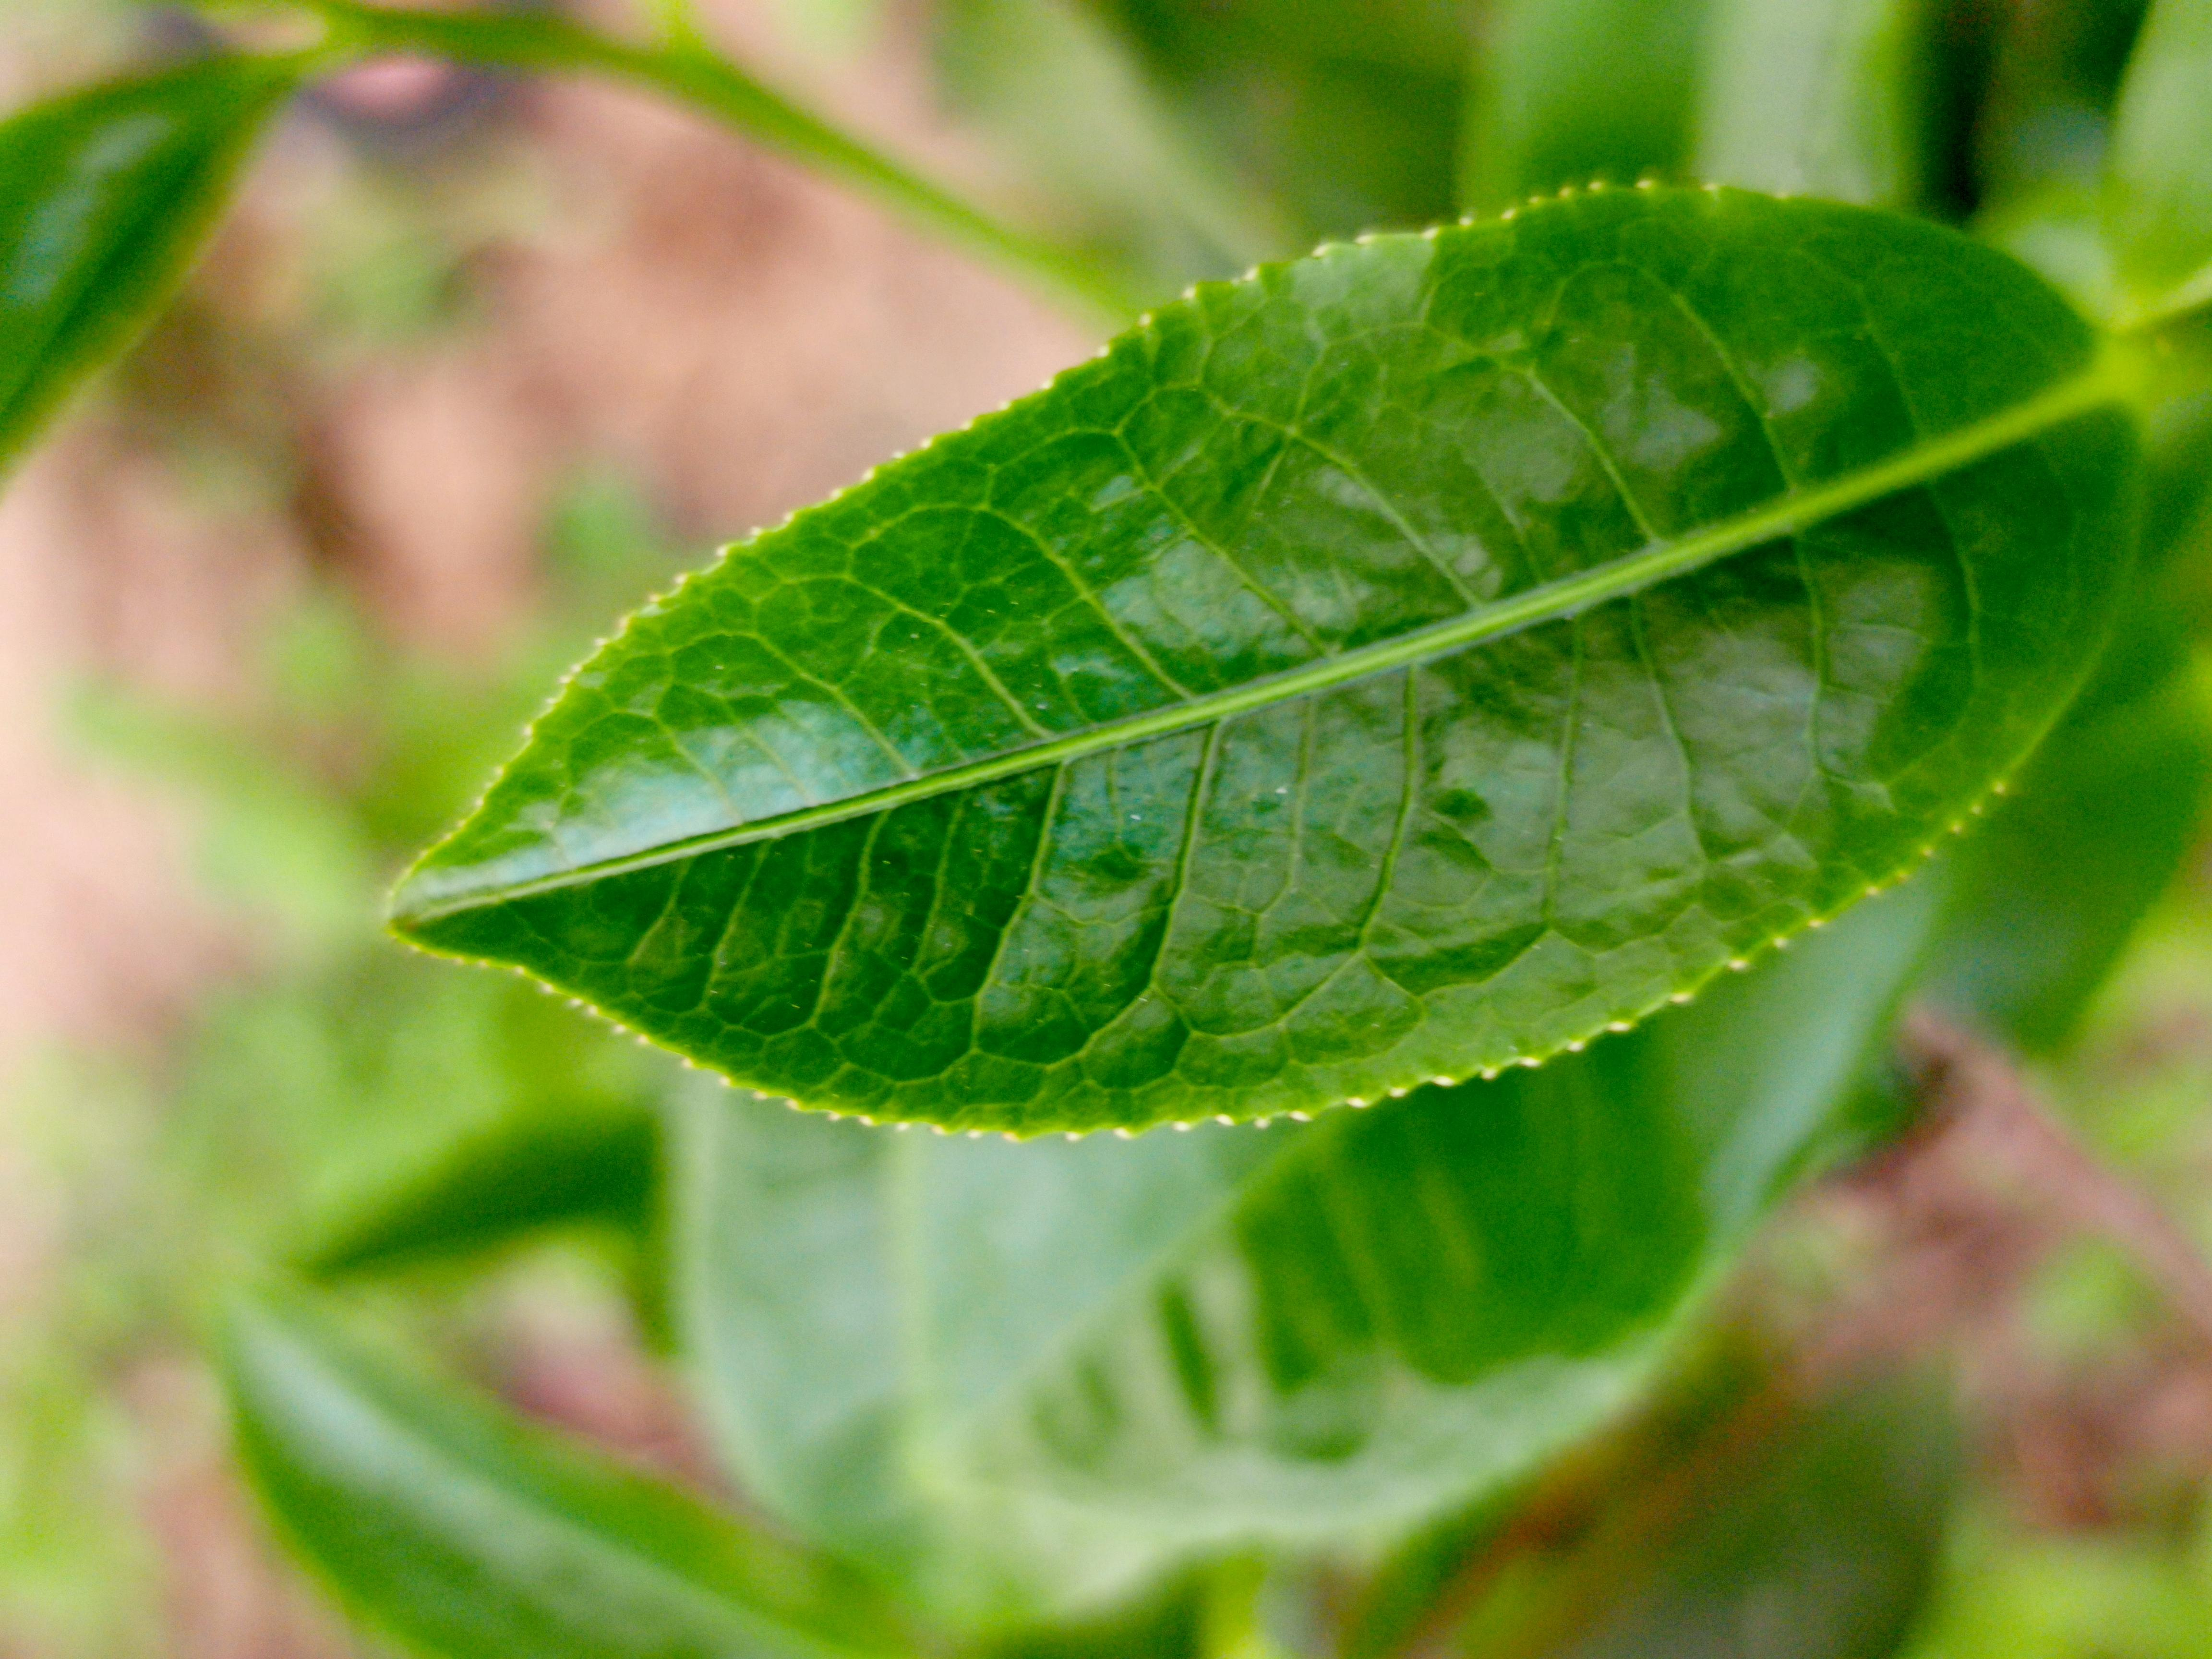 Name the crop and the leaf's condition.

tea, healthy leaf
